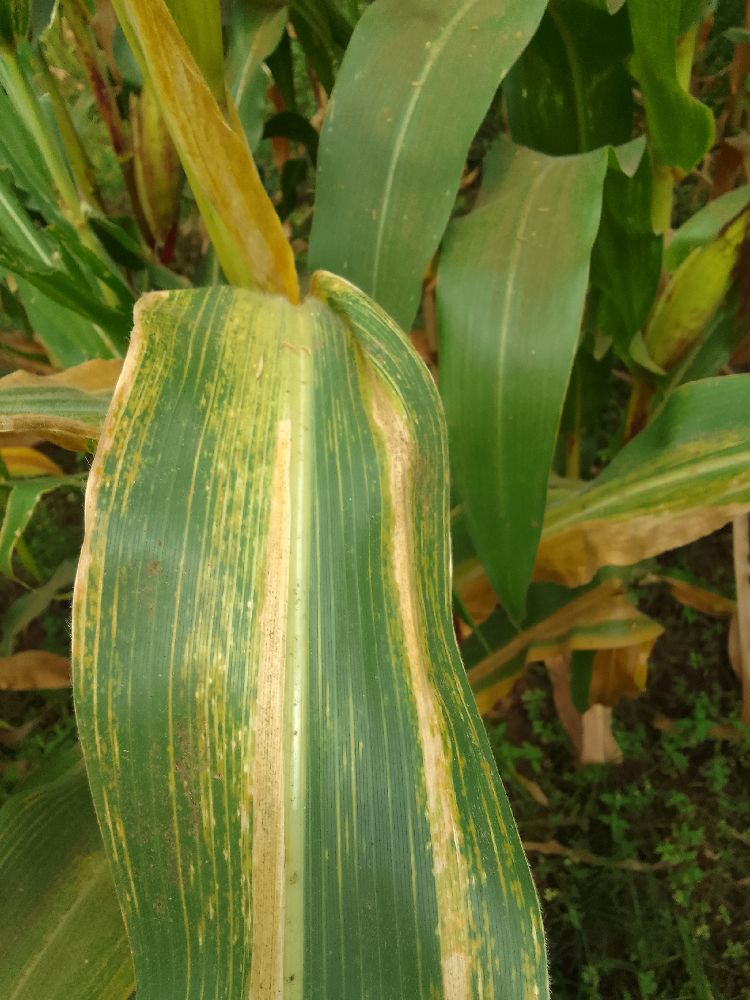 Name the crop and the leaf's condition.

maize, maize lethal necrosis
